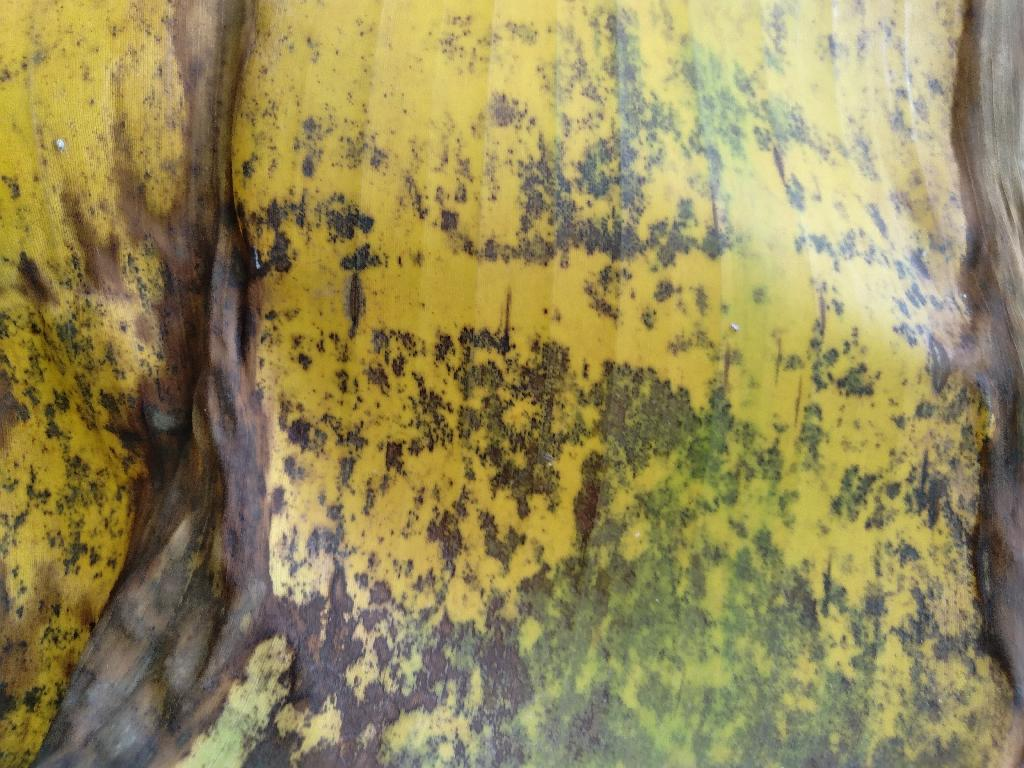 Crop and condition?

banana, black sigatoka
